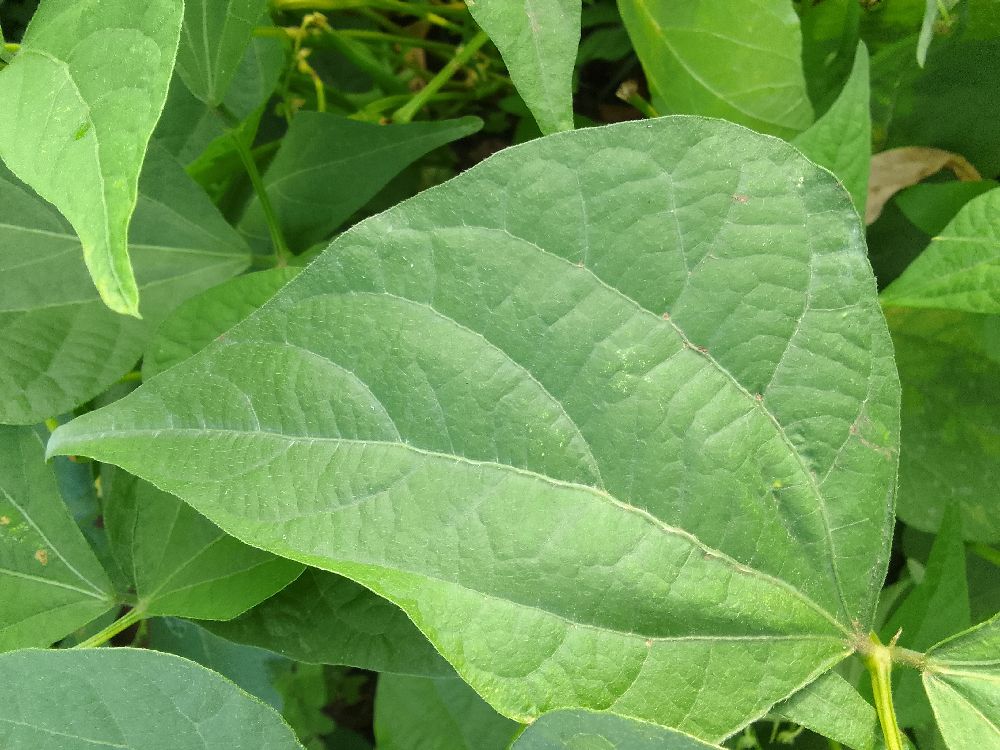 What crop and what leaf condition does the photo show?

common bean, healthy
